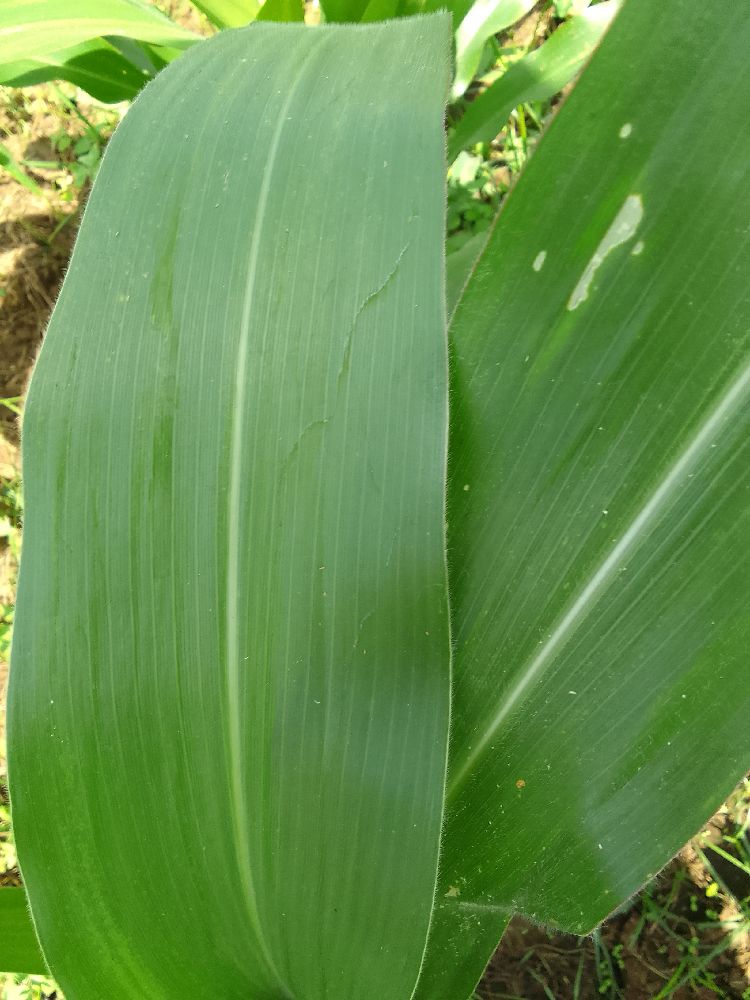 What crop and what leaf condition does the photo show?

maize, healthy
